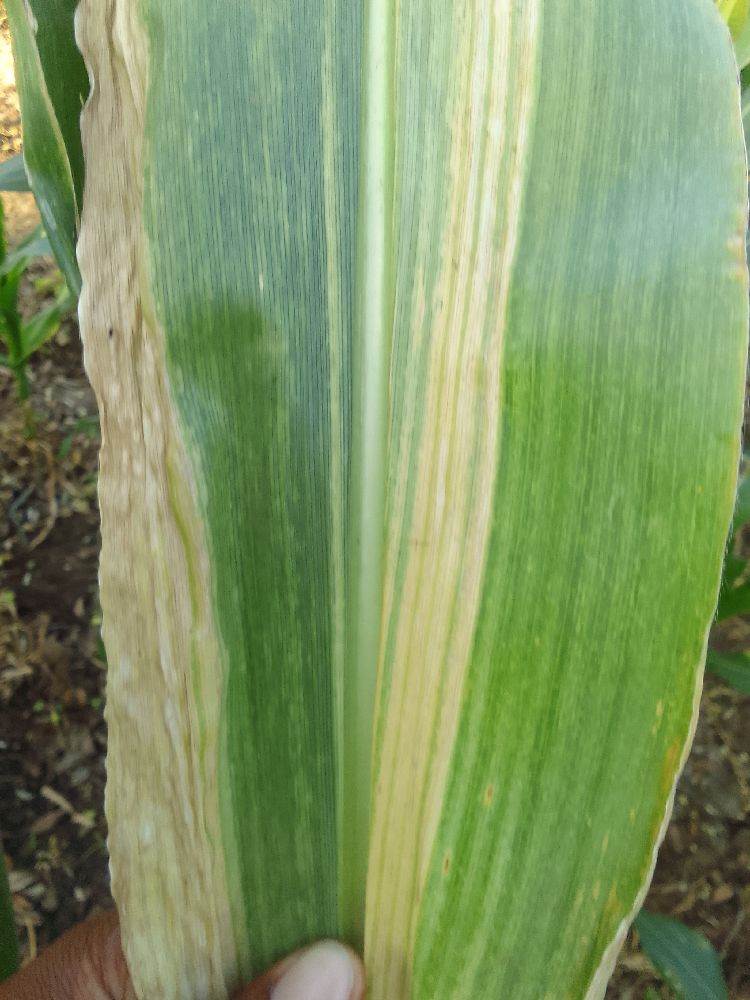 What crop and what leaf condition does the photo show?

maize, maize lethal necrosis
